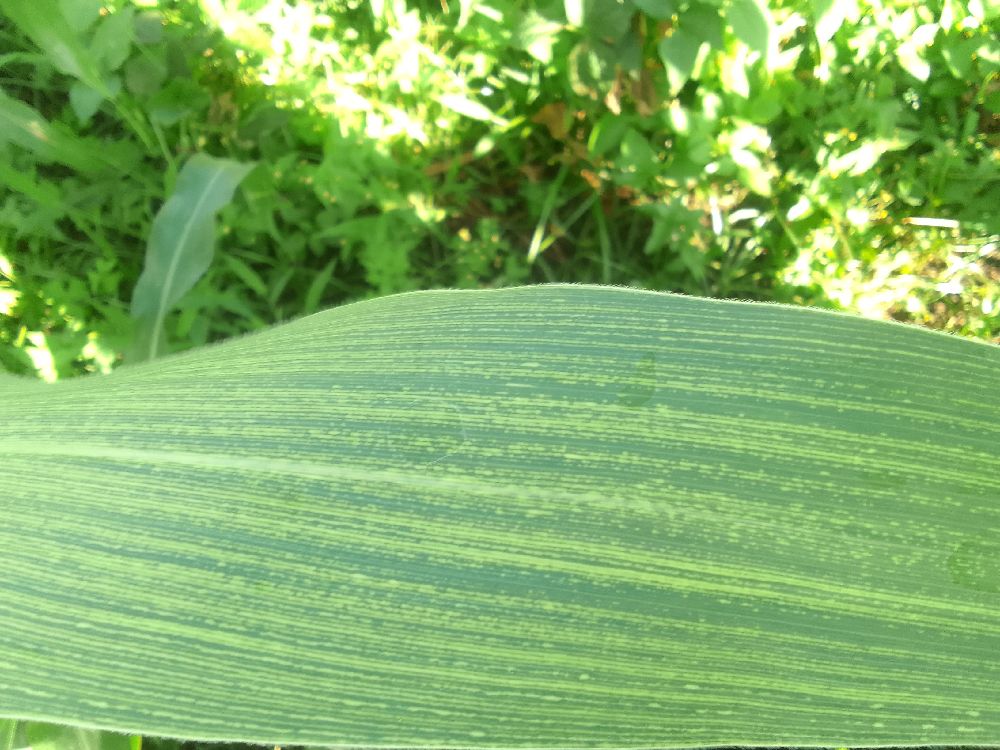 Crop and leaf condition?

maize, maize streak virus
